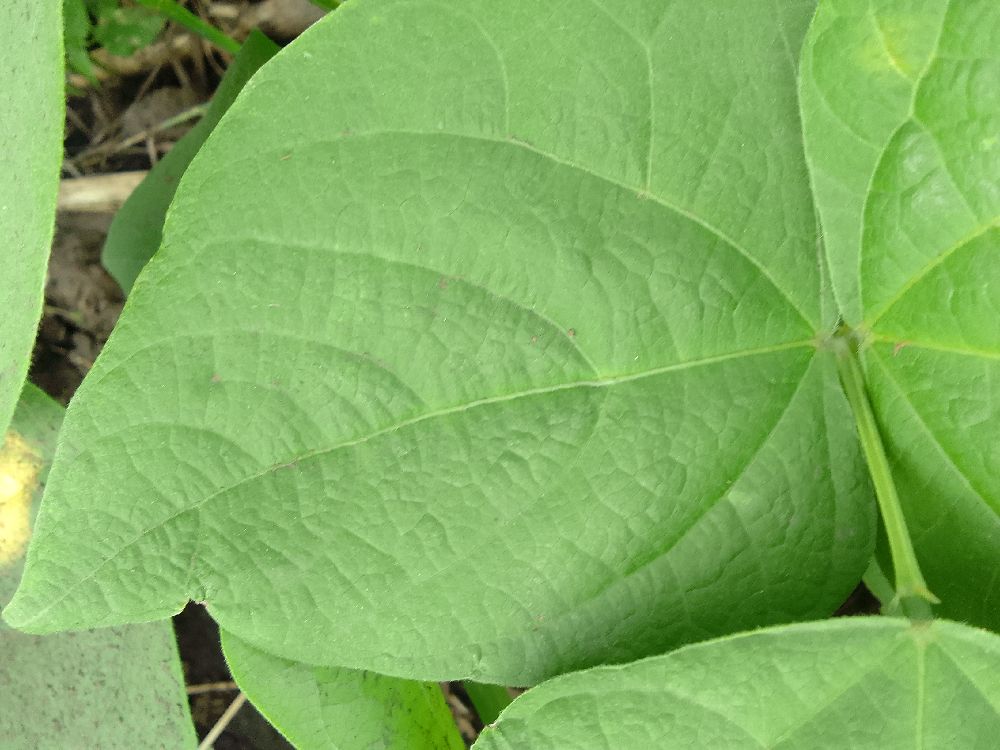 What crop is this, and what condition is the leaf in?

common bean, healthy
